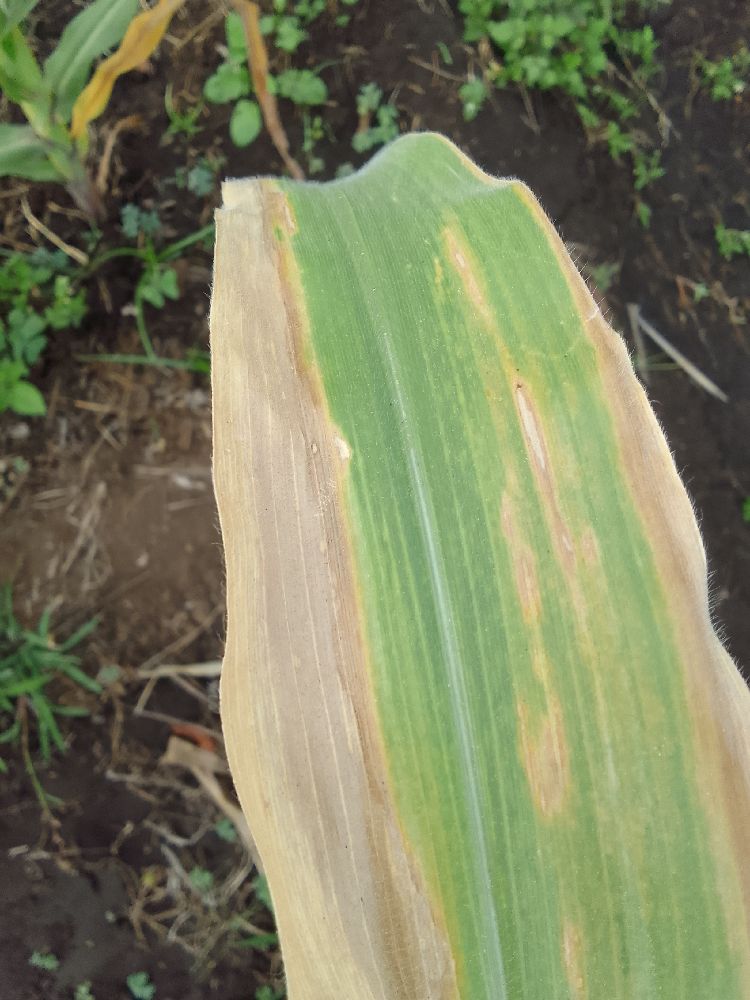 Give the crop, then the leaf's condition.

maize, maize lethal necrosis
